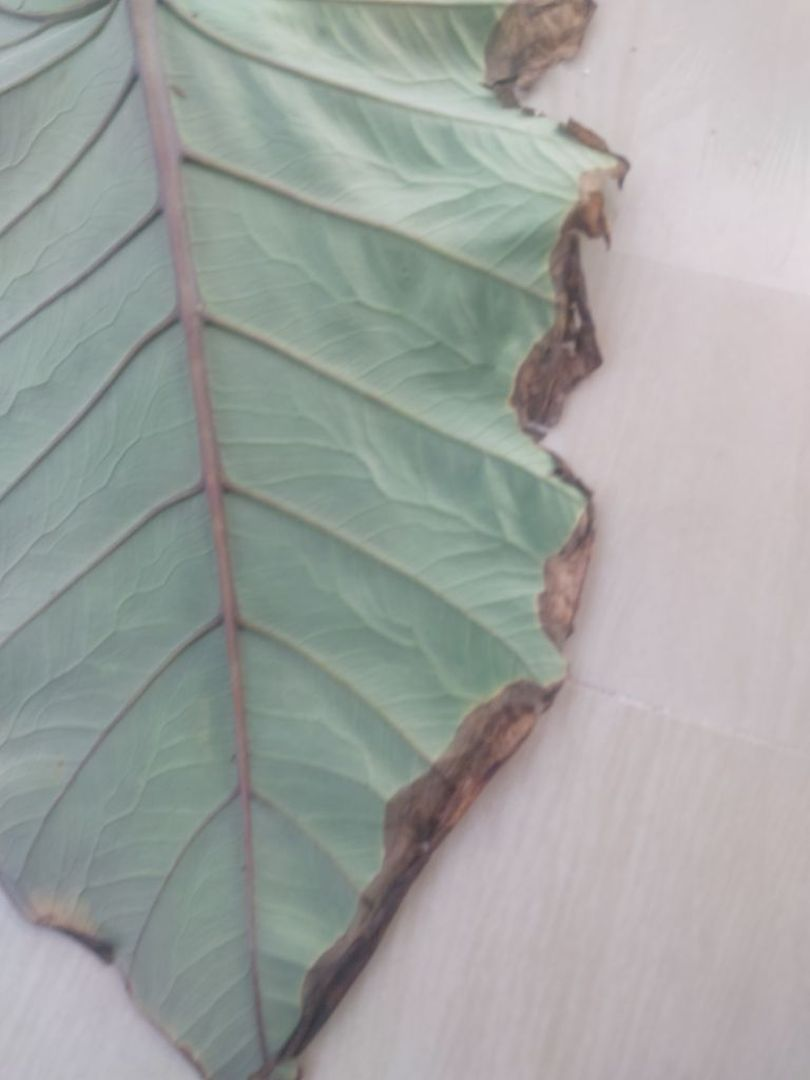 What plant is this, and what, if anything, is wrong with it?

taro, leaf blight
